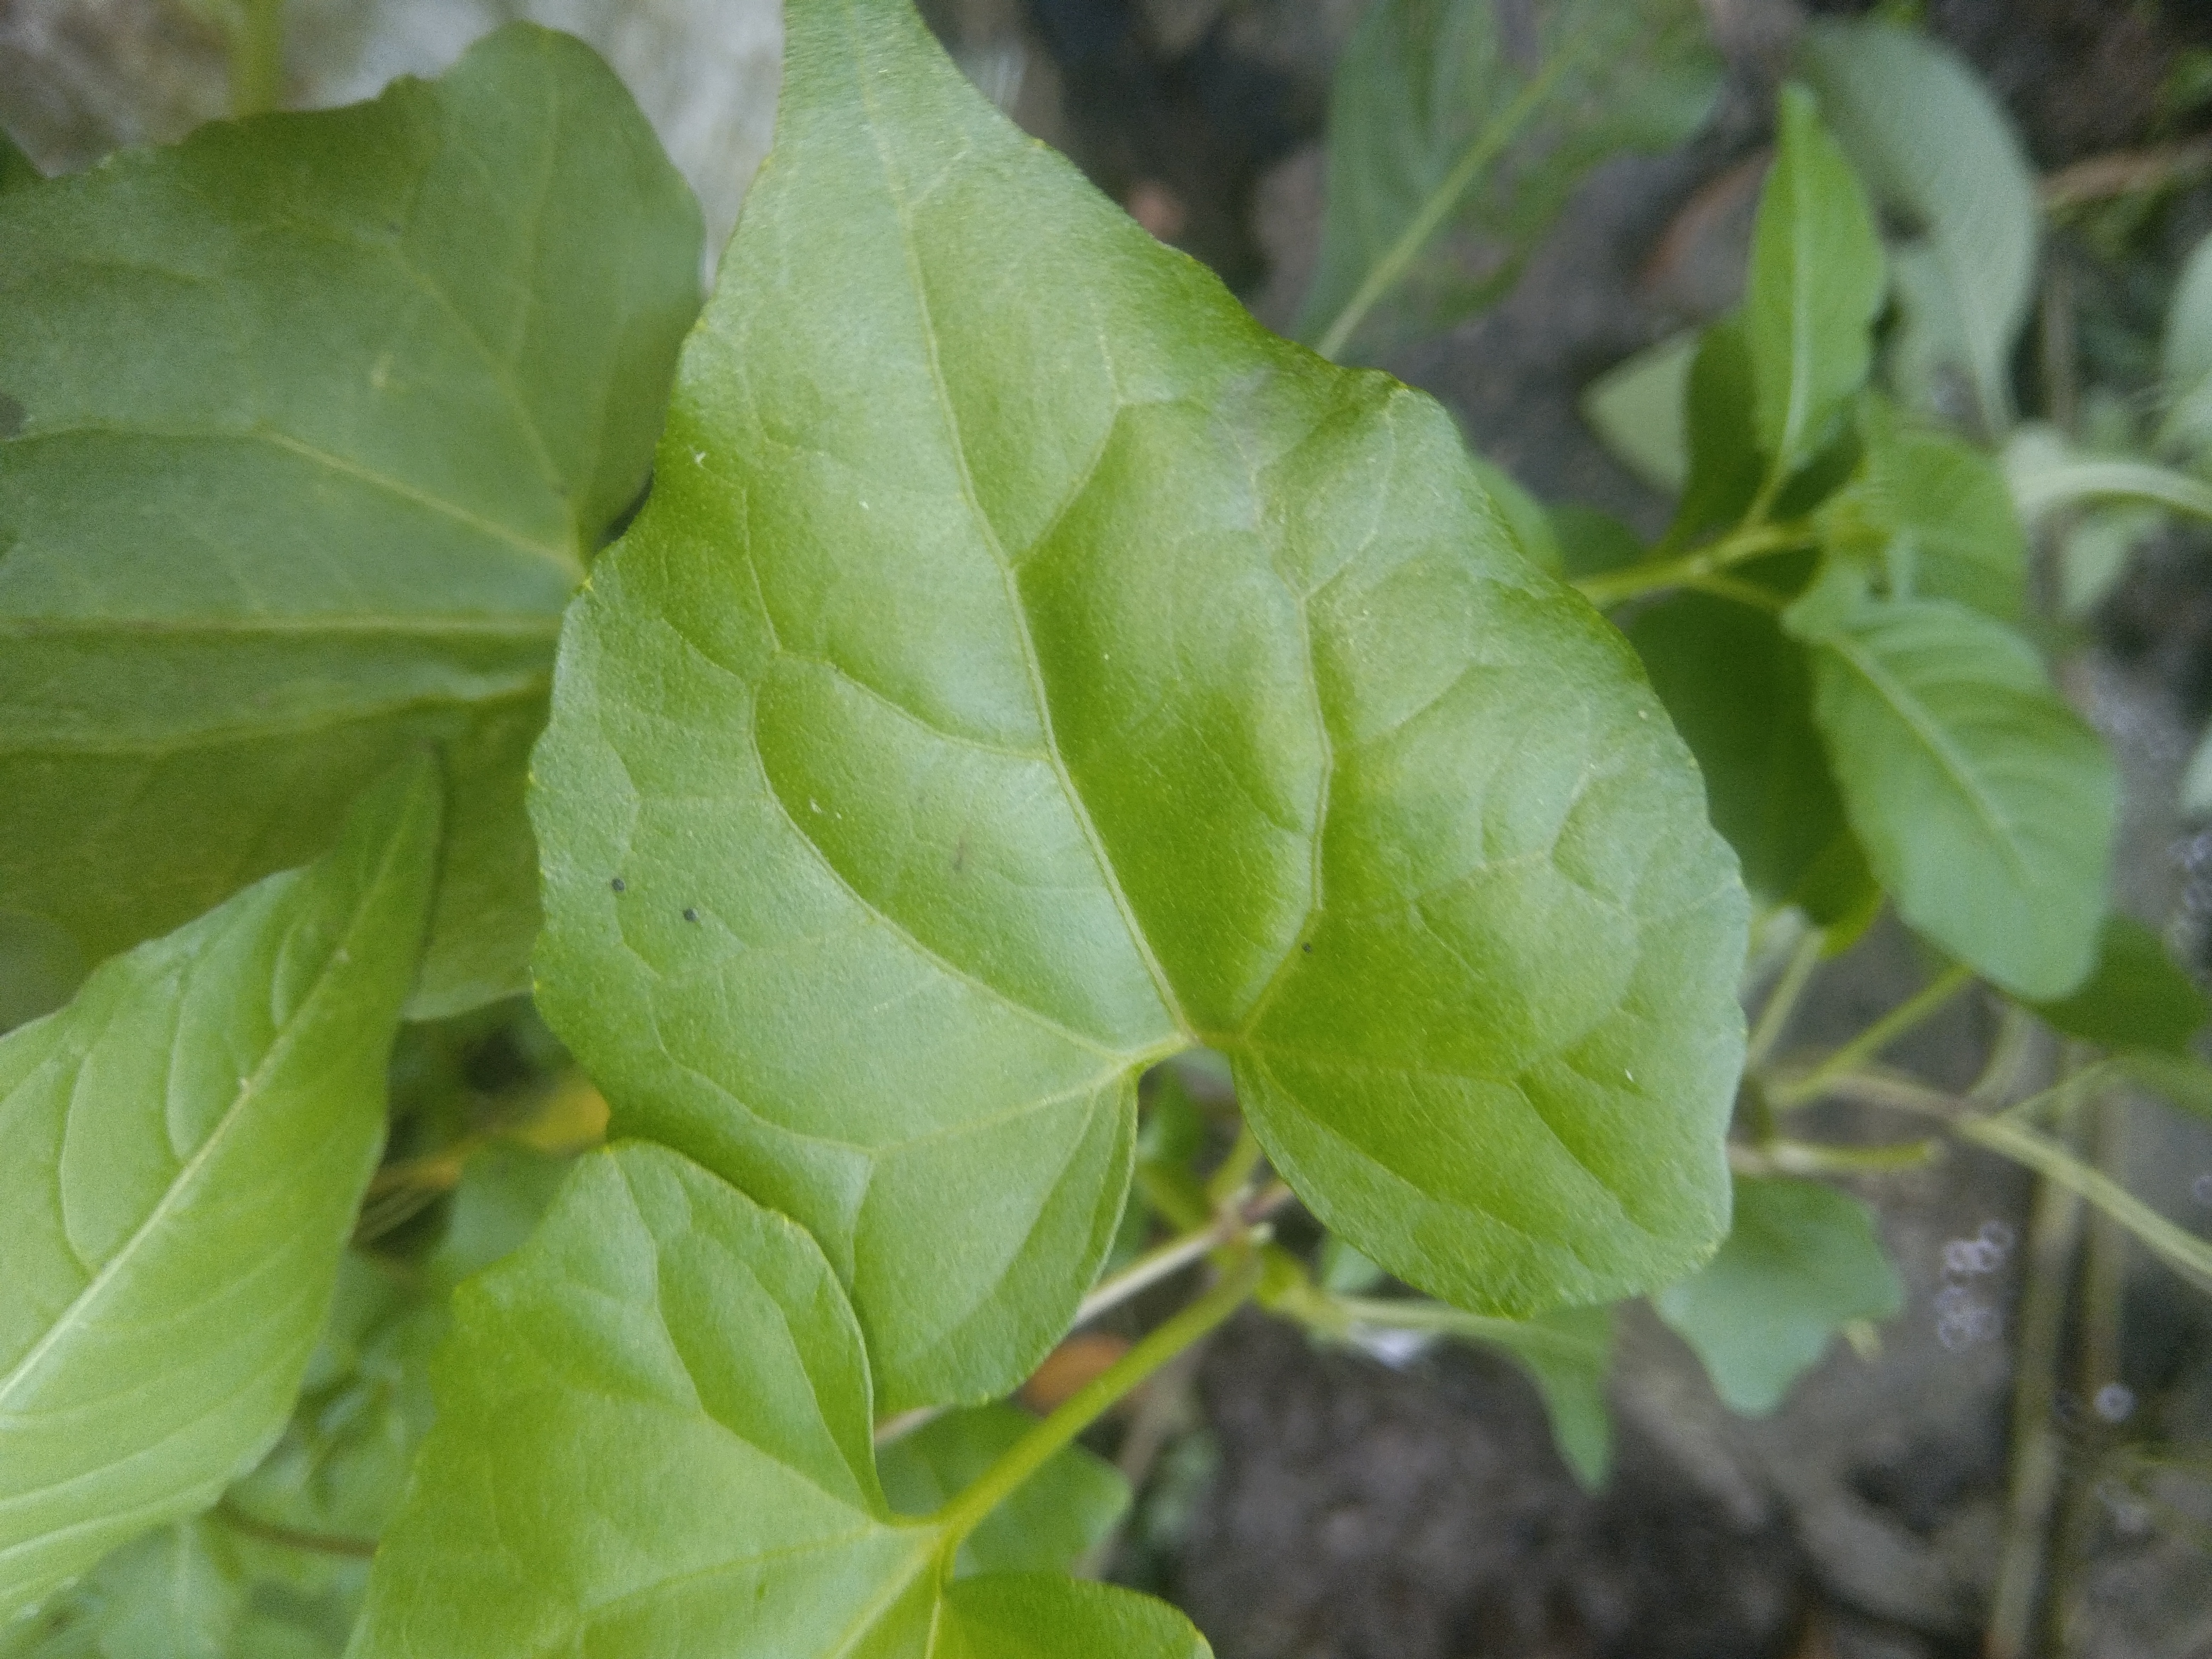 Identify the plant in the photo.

bitter vine
